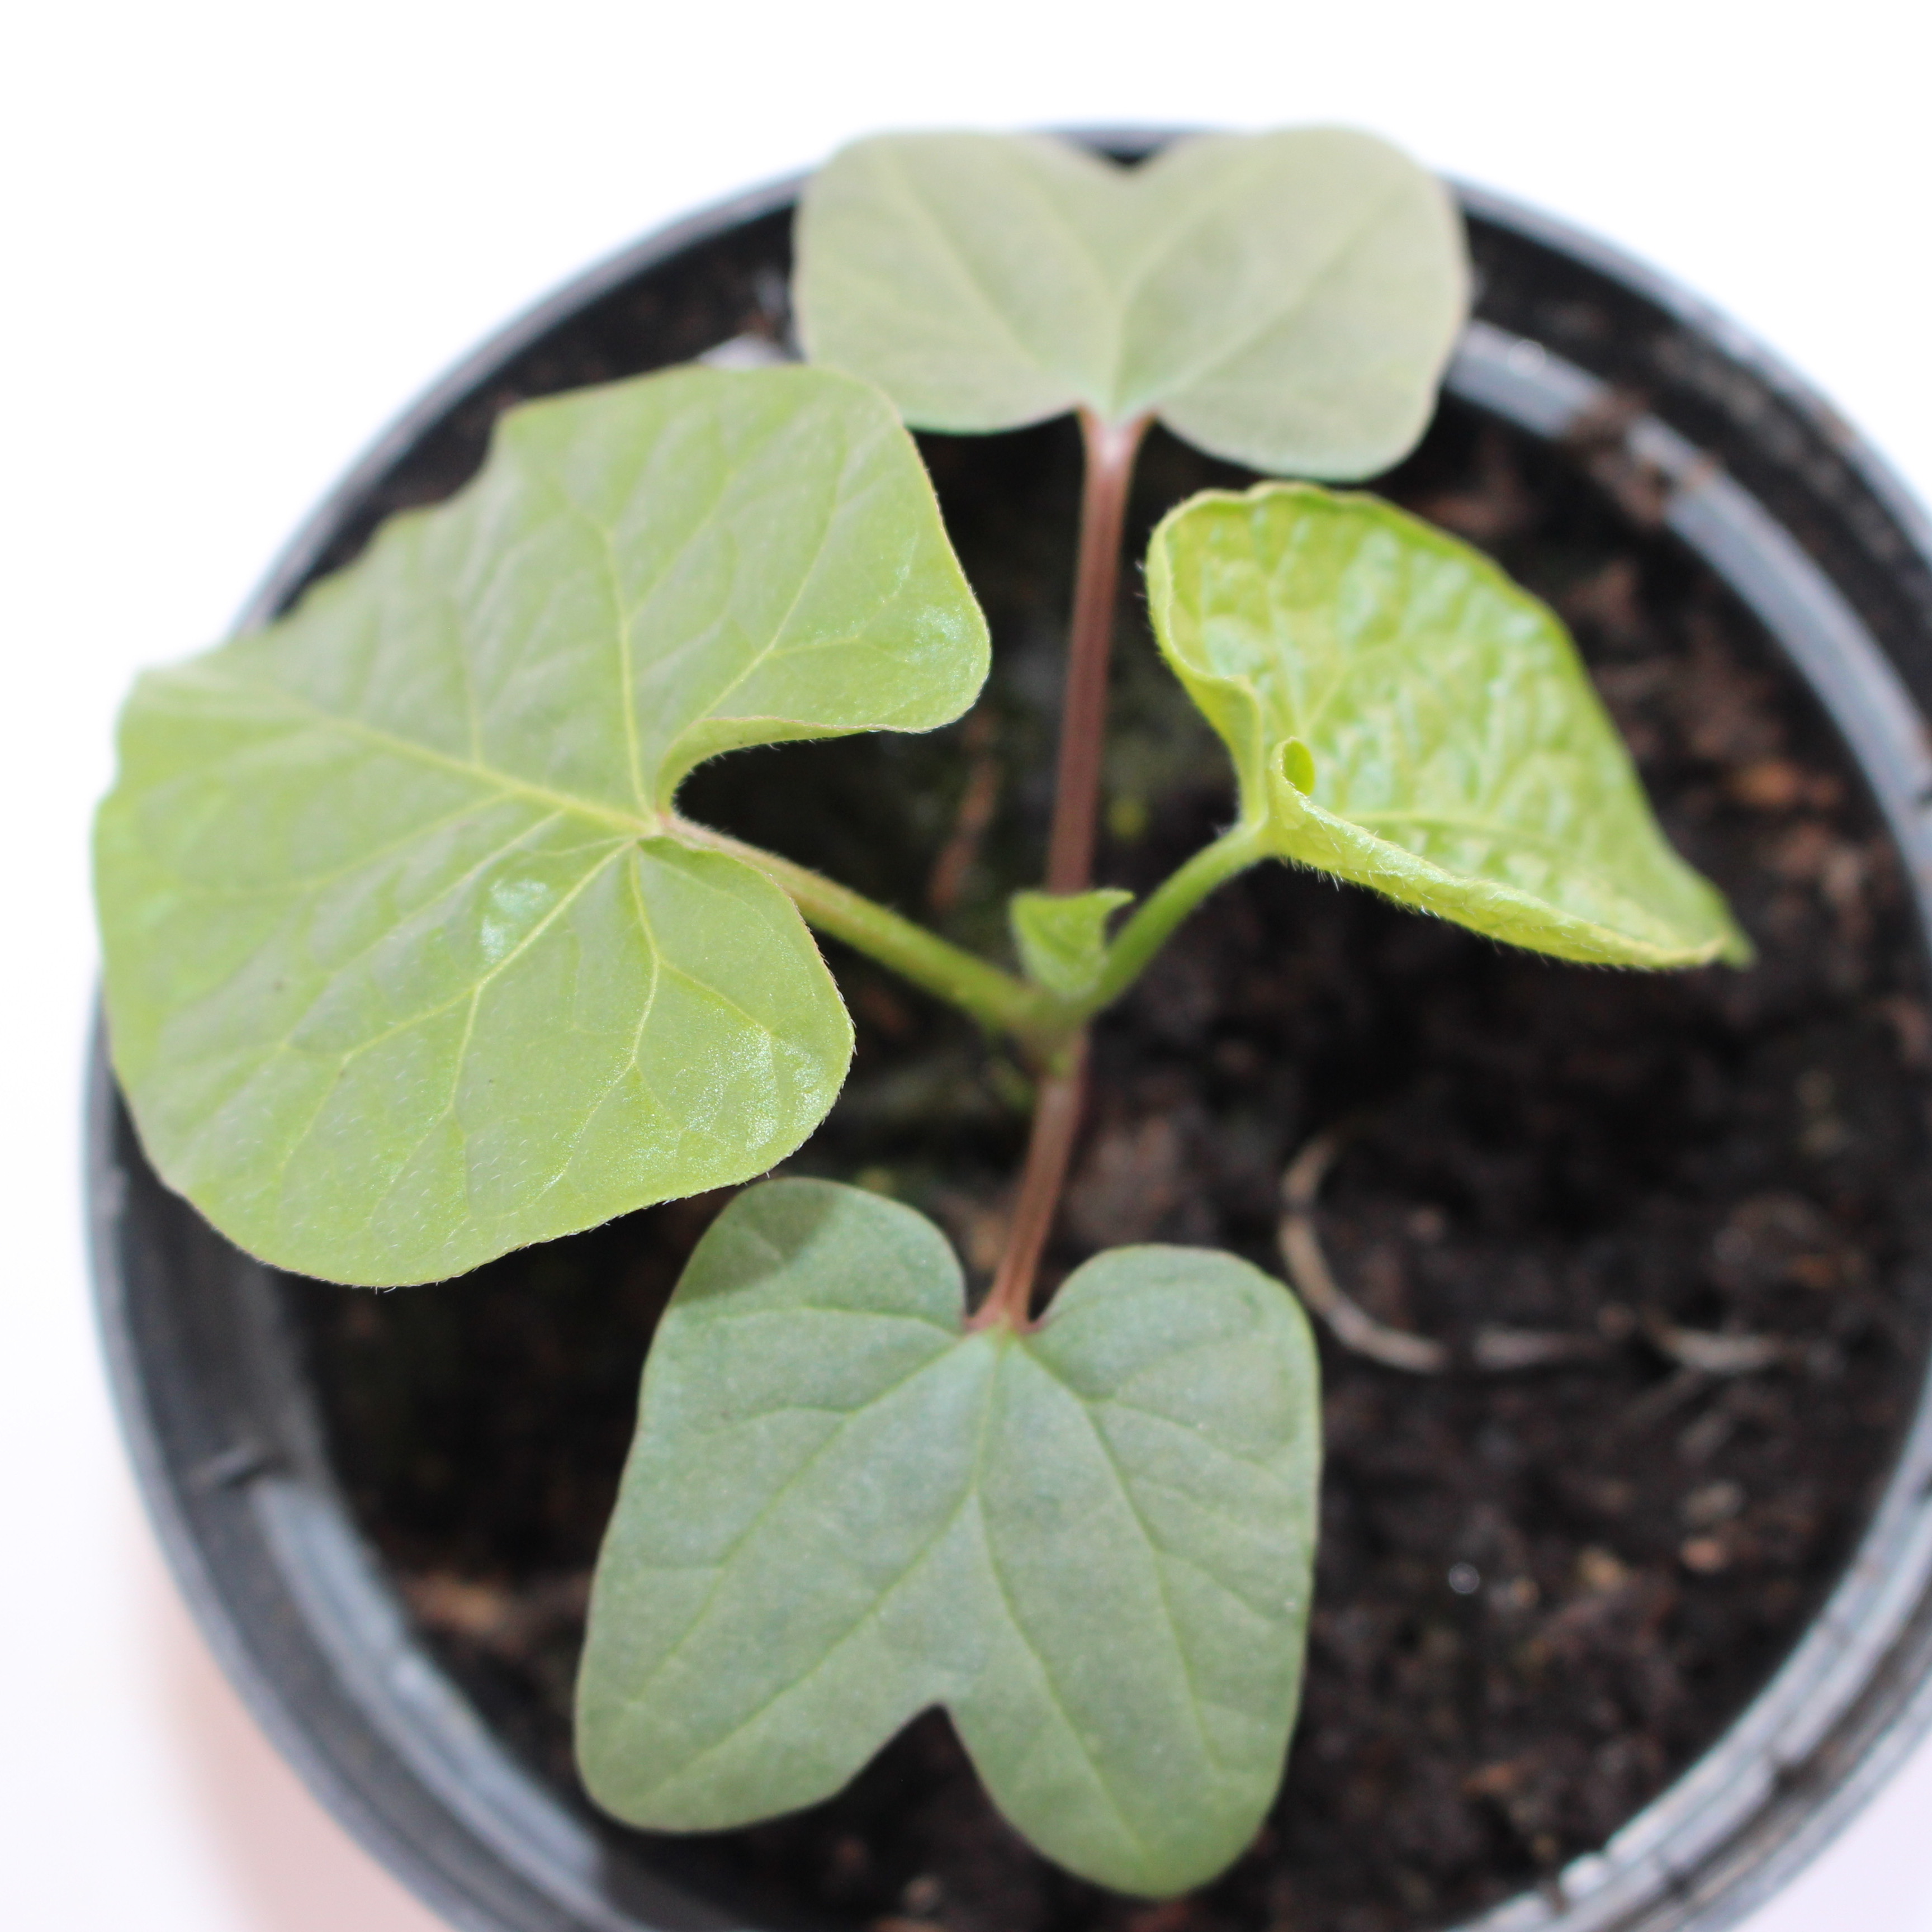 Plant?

Convolvulus arvensis
